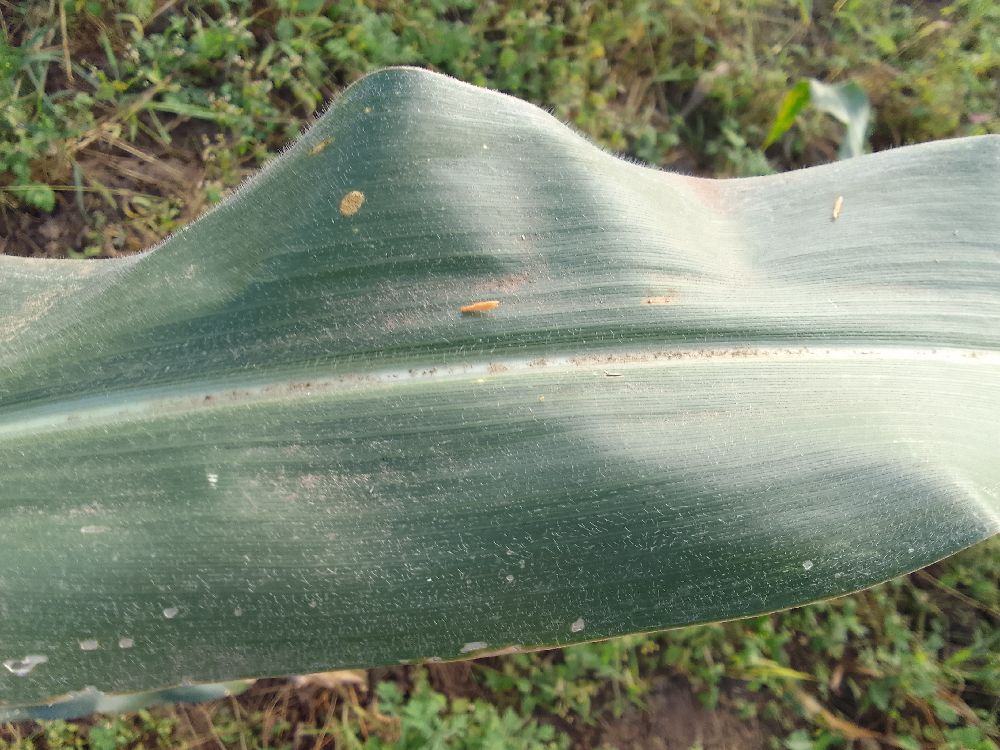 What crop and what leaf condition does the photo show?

maize, healthy
